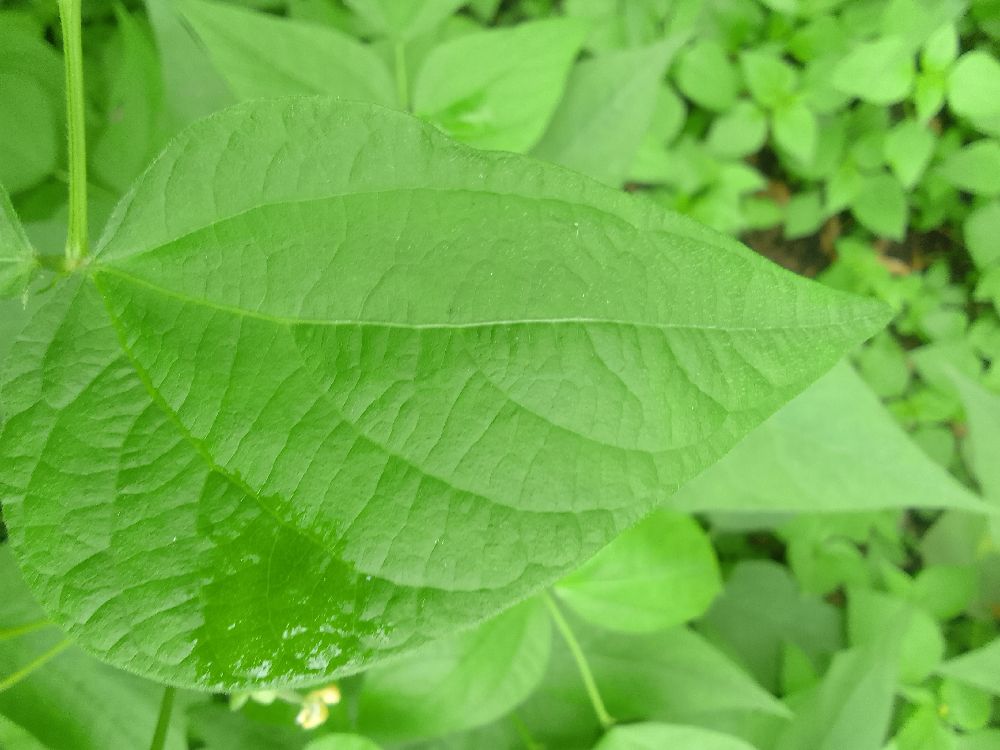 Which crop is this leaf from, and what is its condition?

common bean, healthy
